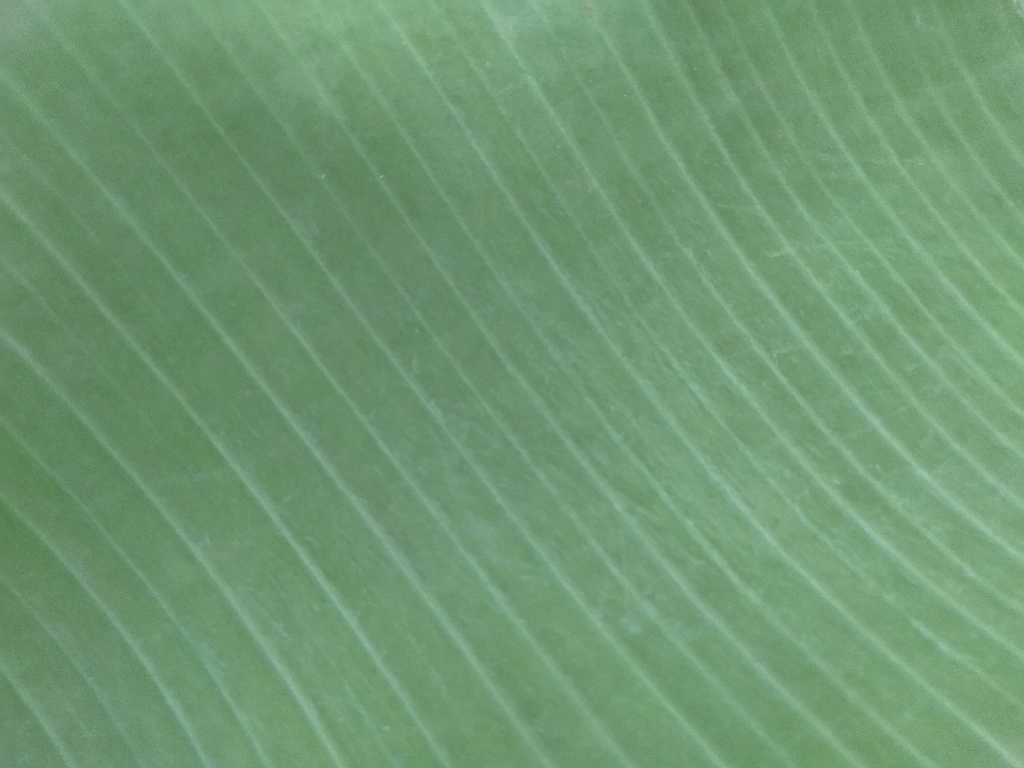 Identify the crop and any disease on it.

banana, healthy
